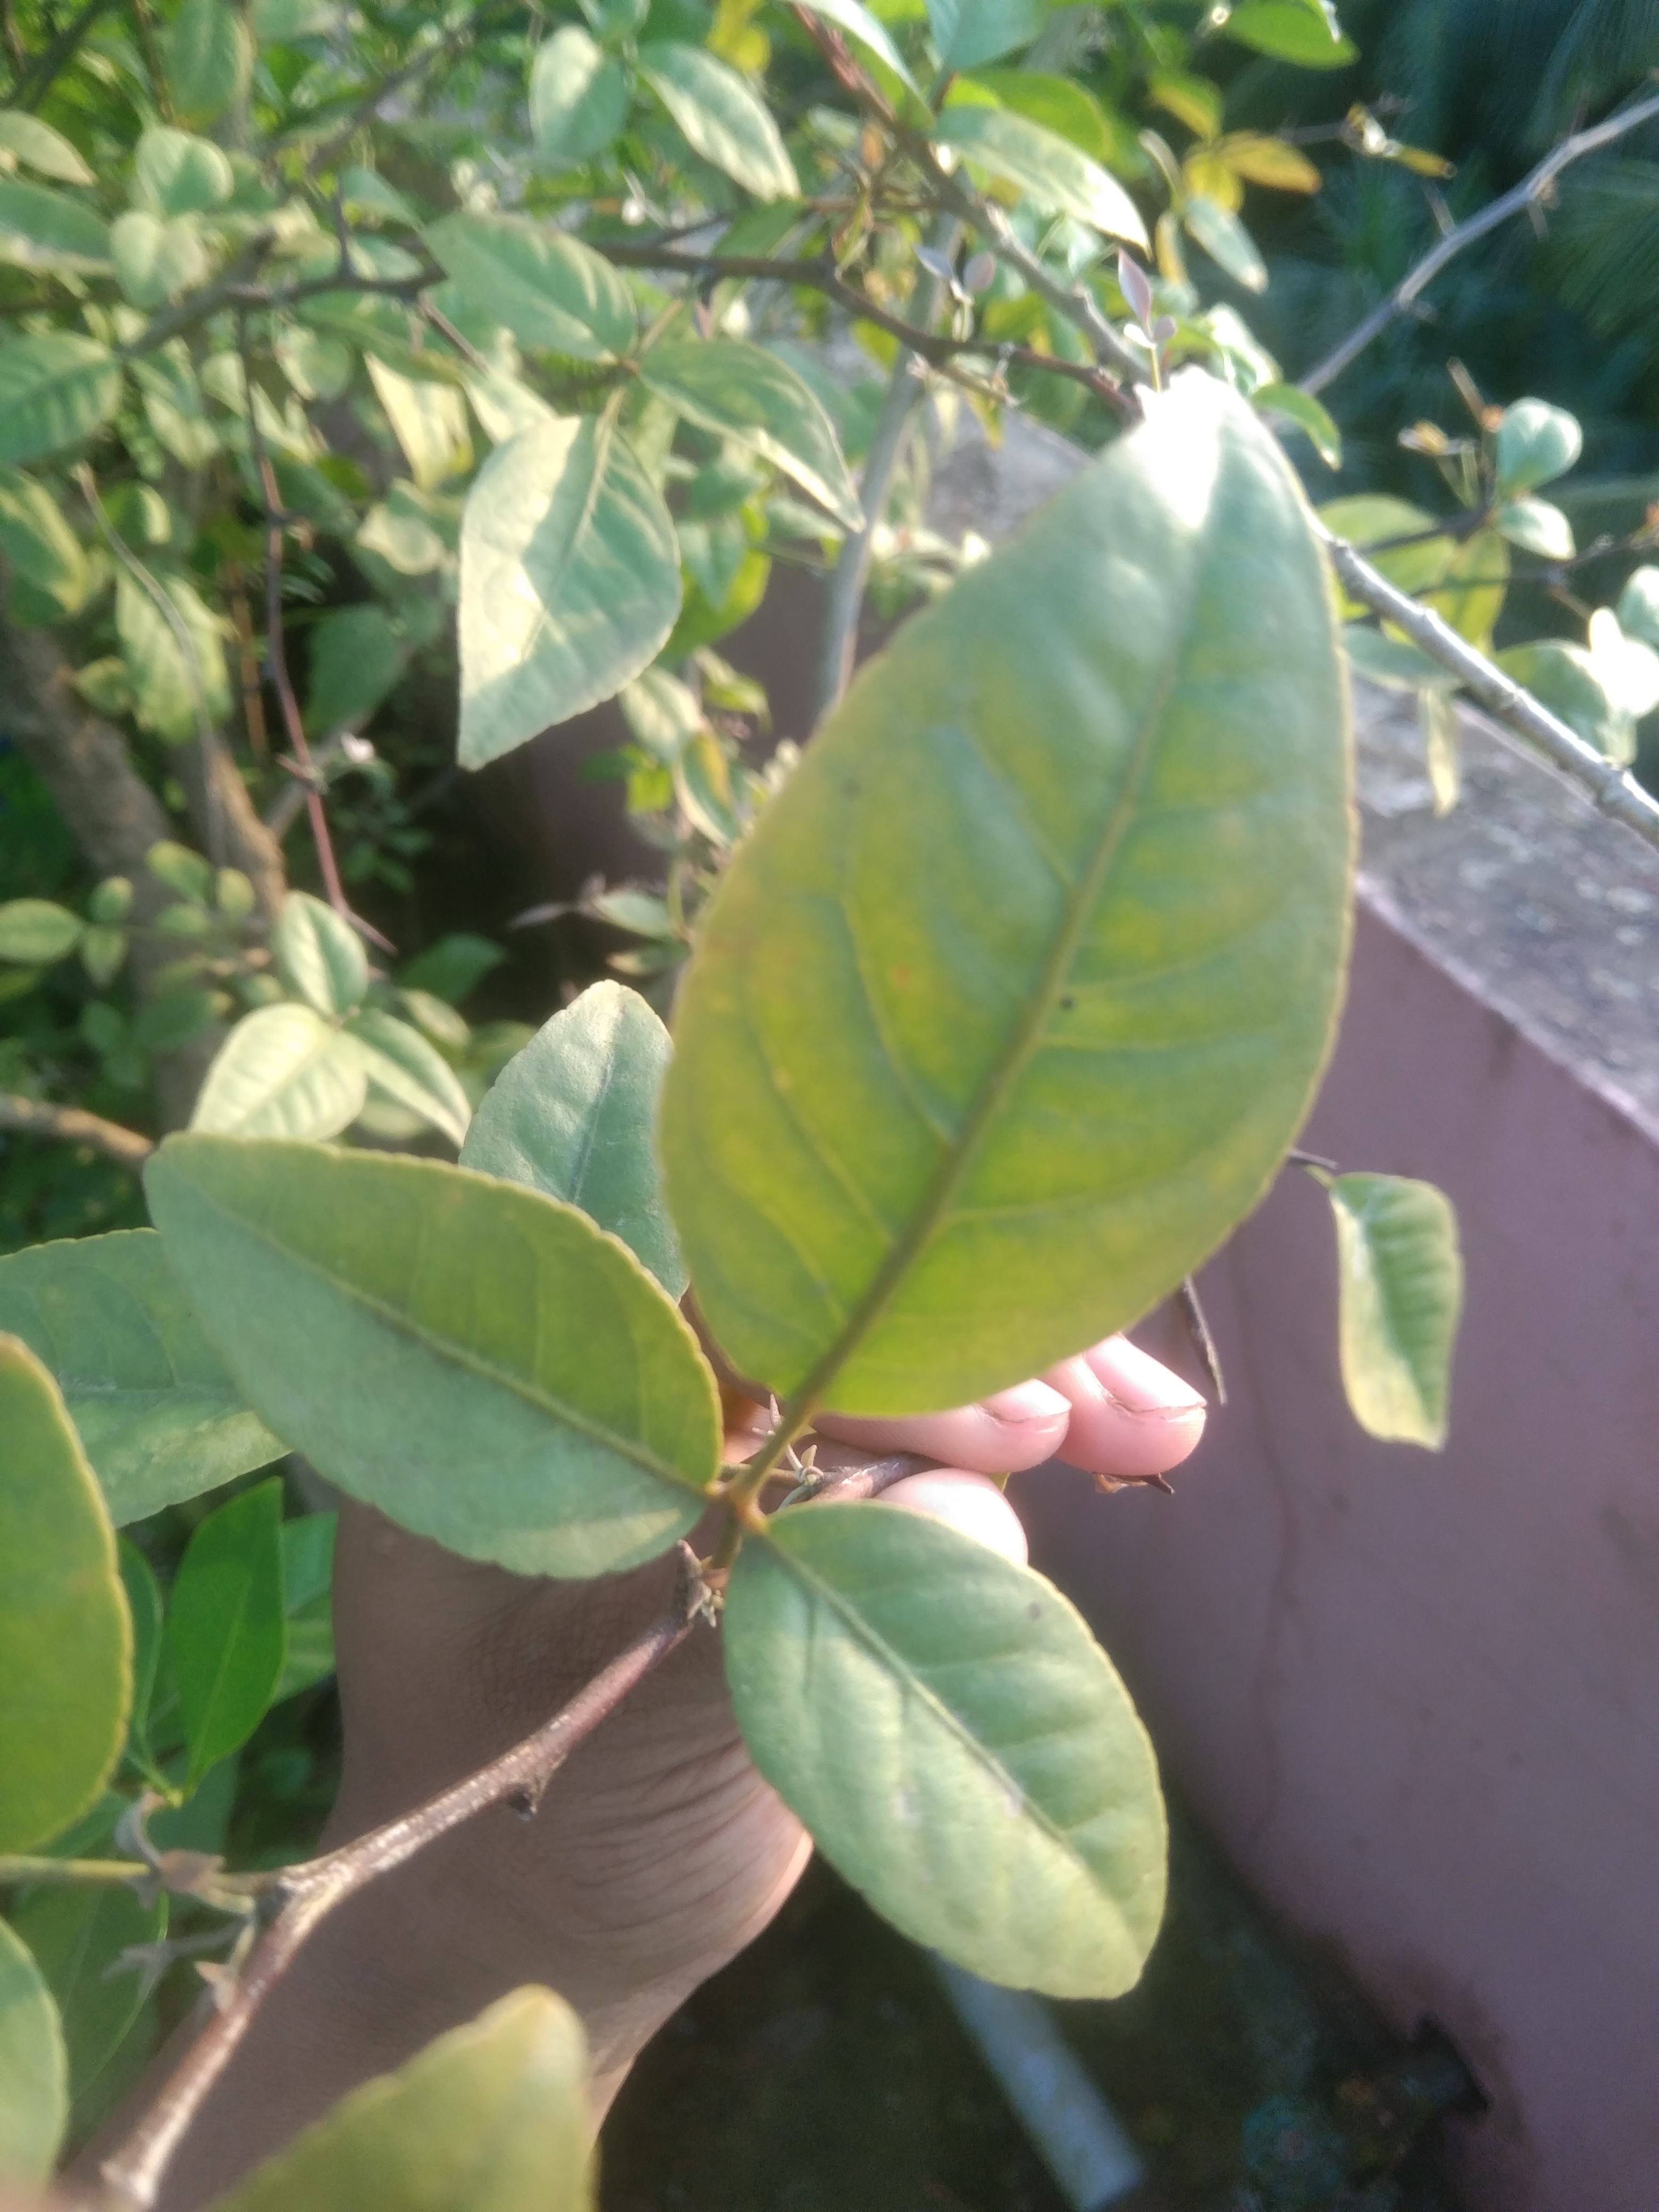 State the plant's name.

wood apple
